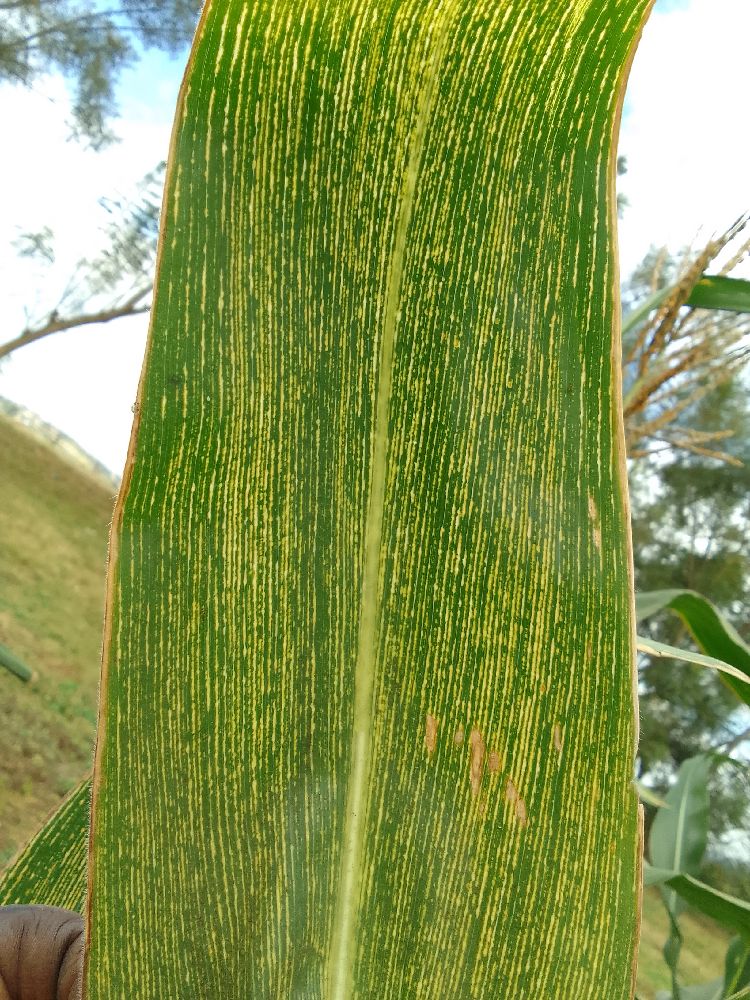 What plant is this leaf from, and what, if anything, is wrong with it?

maize, maize streak virus
